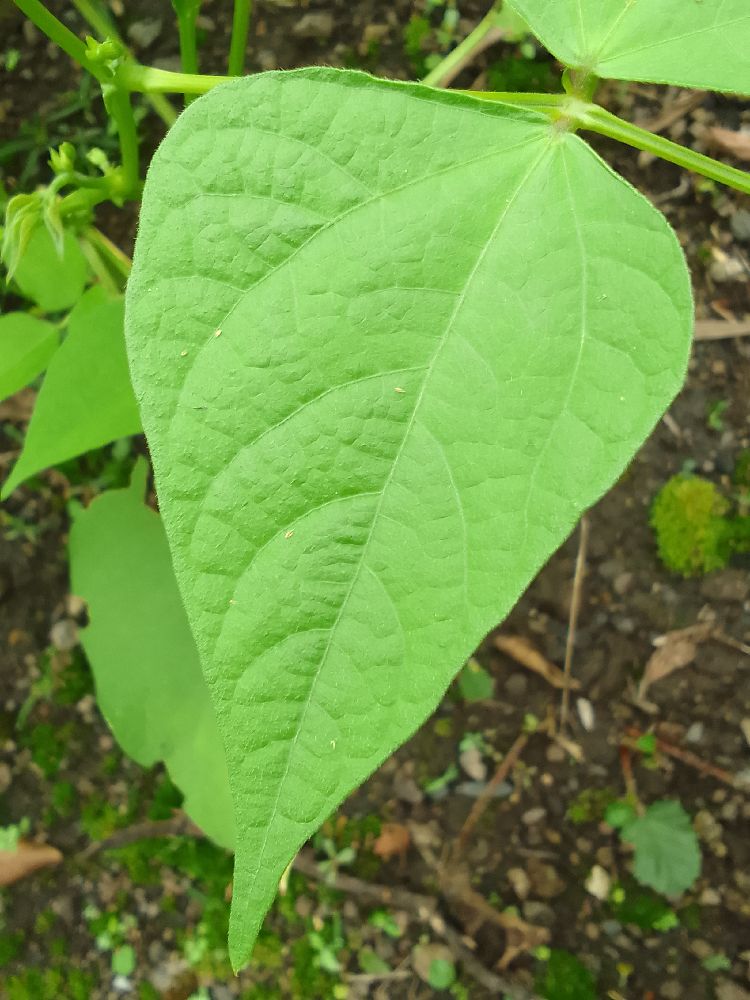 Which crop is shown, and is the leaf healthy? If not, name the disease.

common bean, healthy
